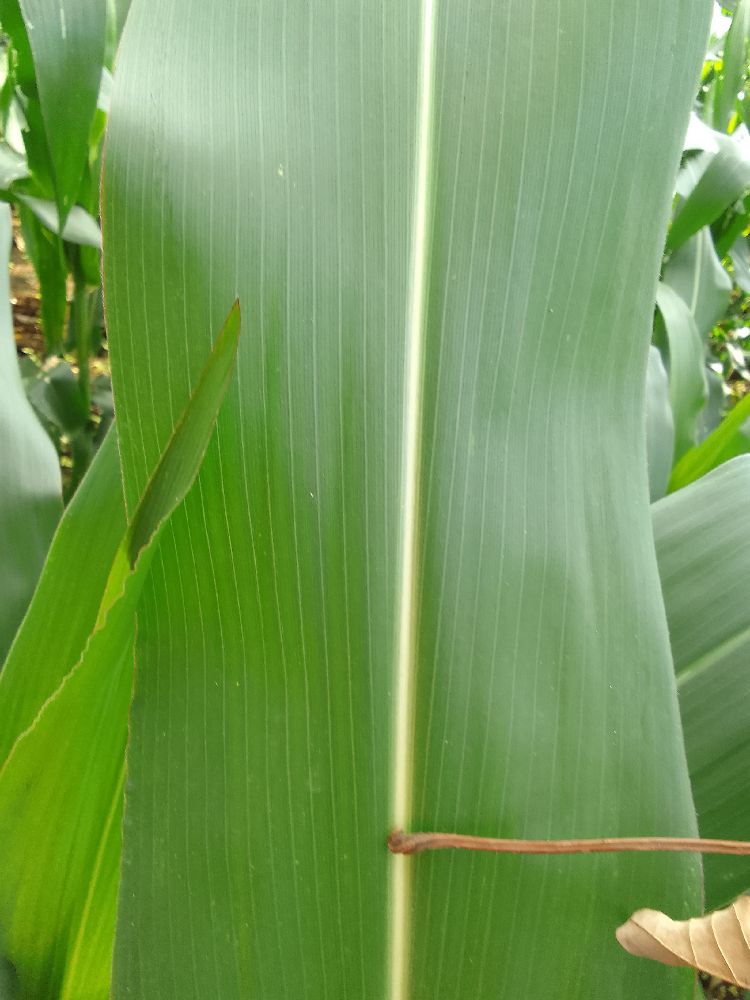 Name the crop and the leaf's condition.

maize, healthy
